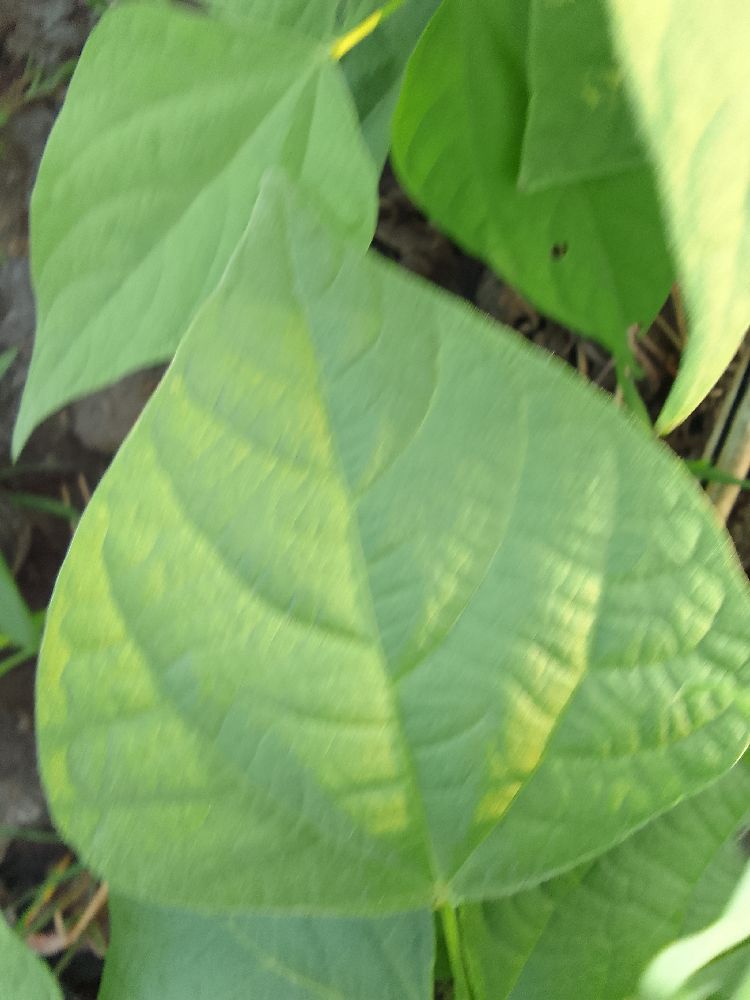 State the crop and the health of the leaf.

common bean, healthy
